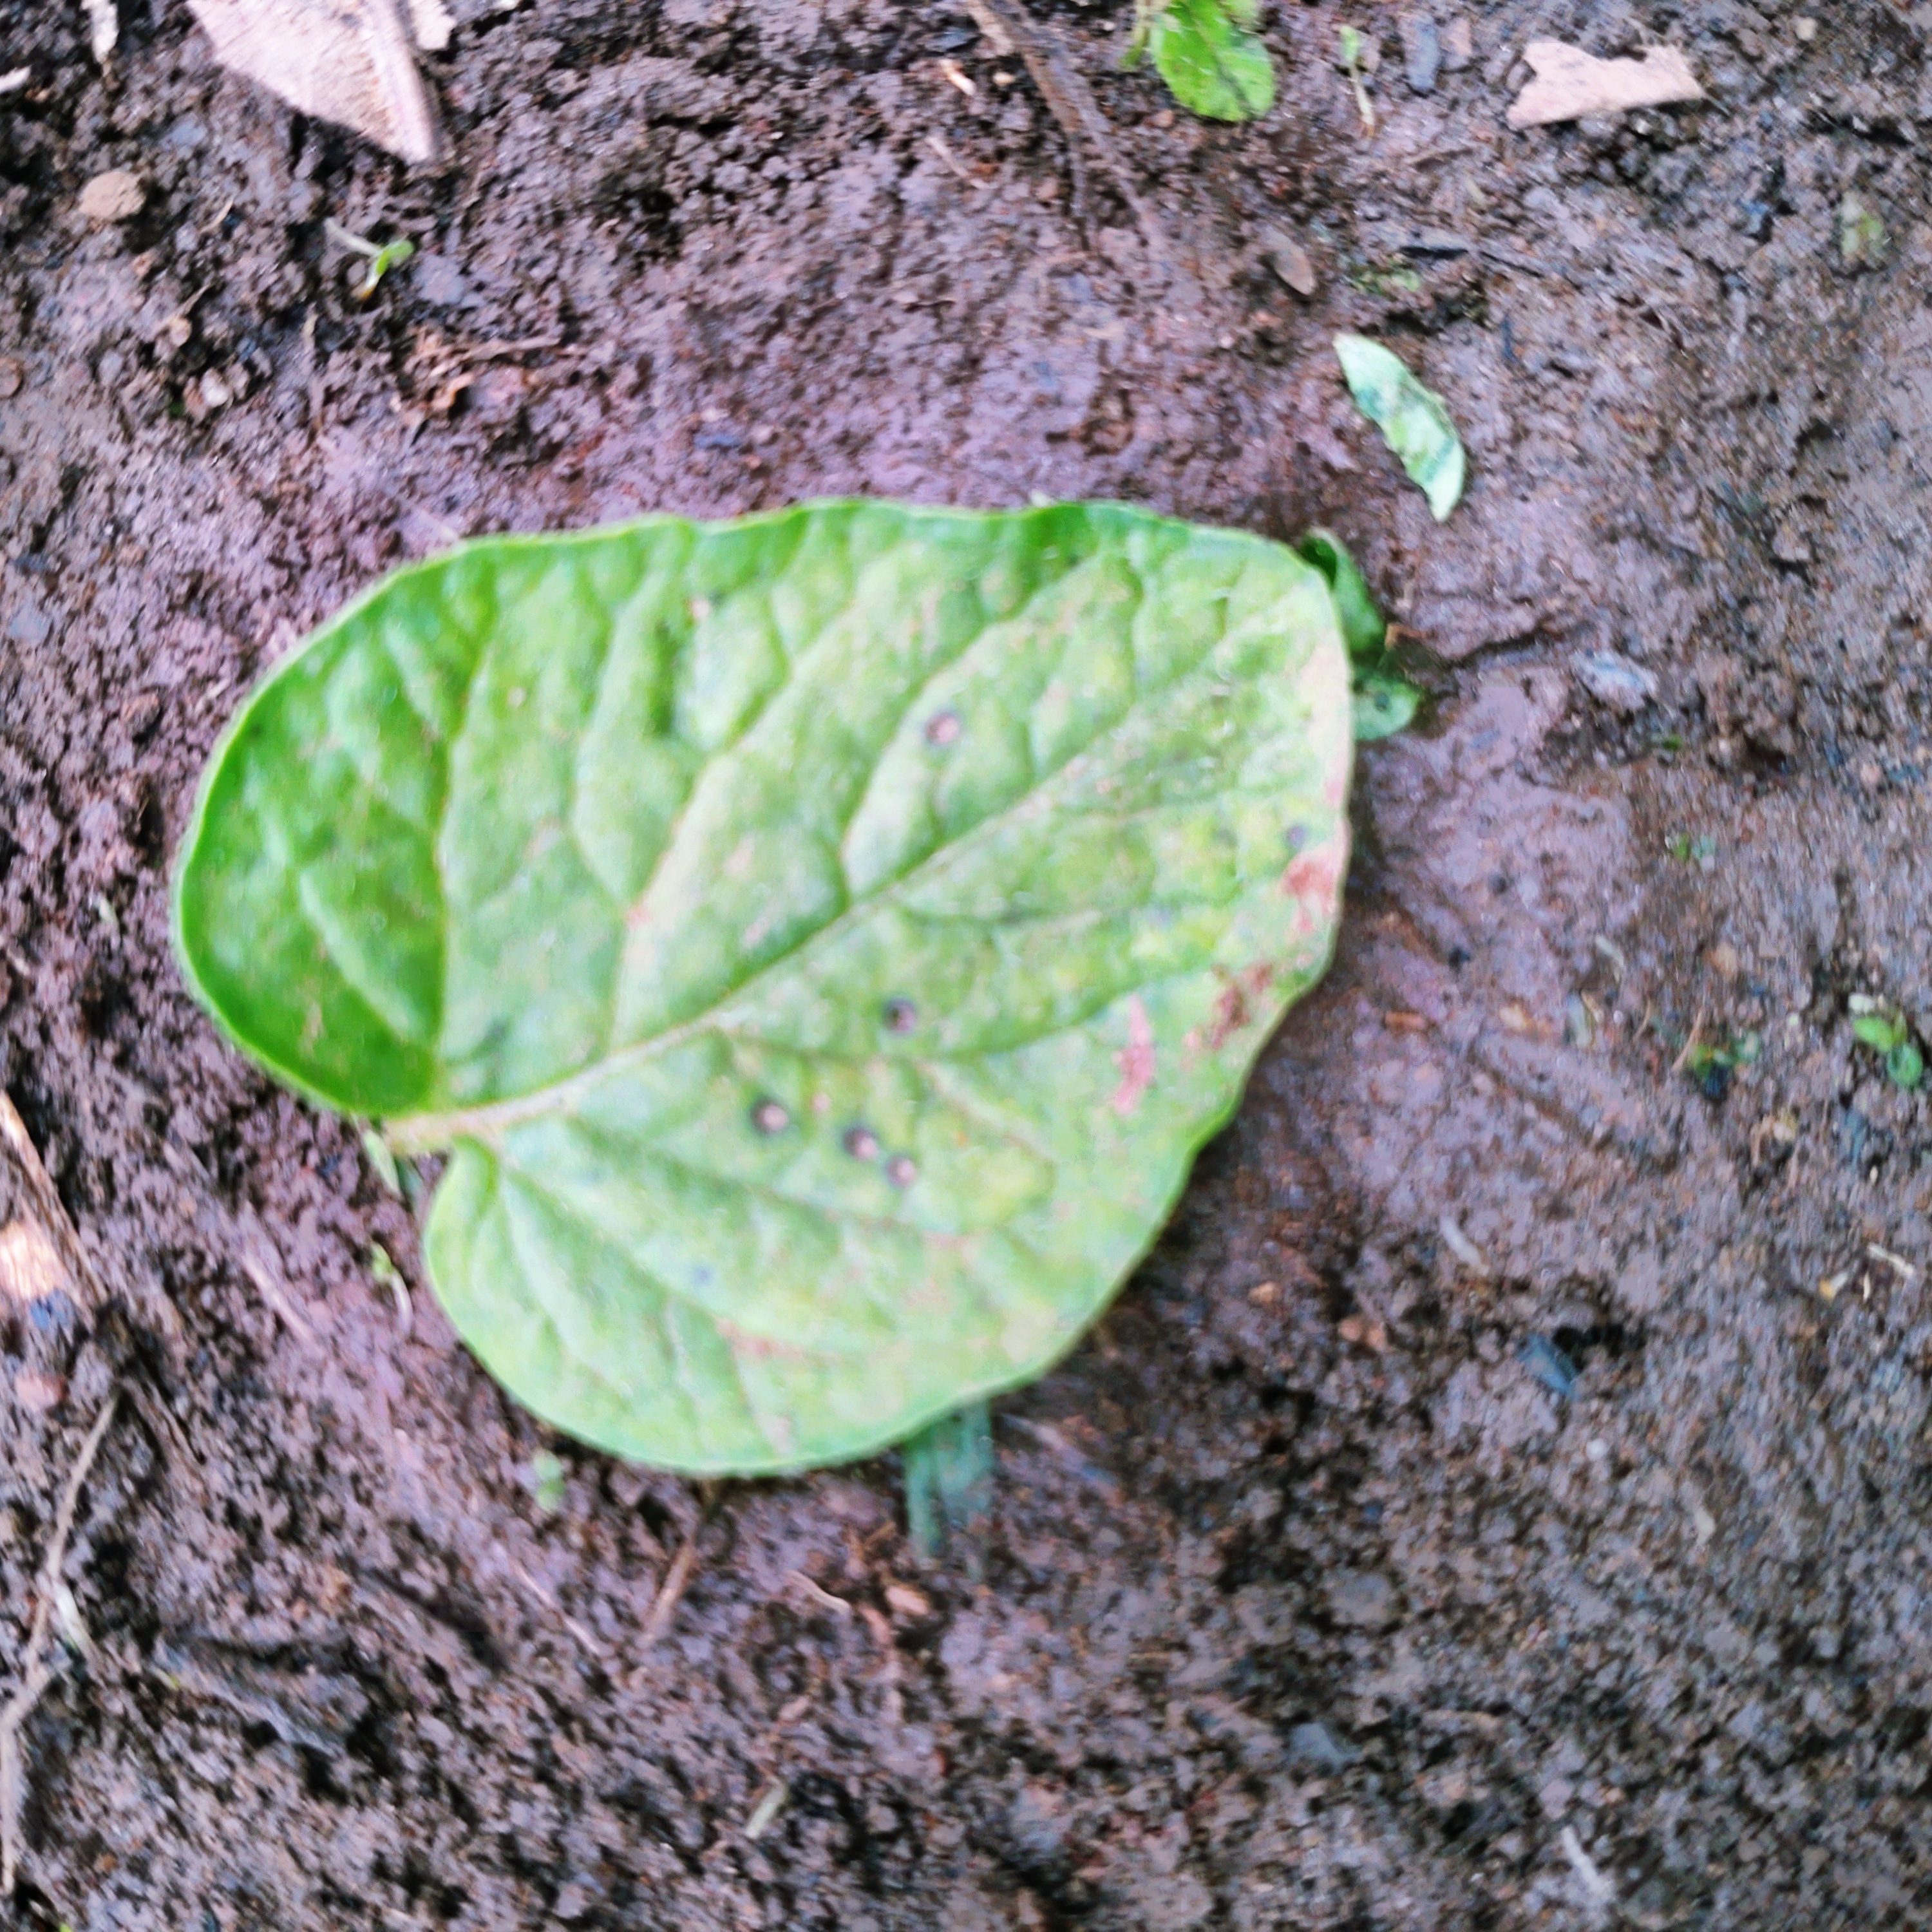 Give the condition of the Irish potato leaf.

late blight
